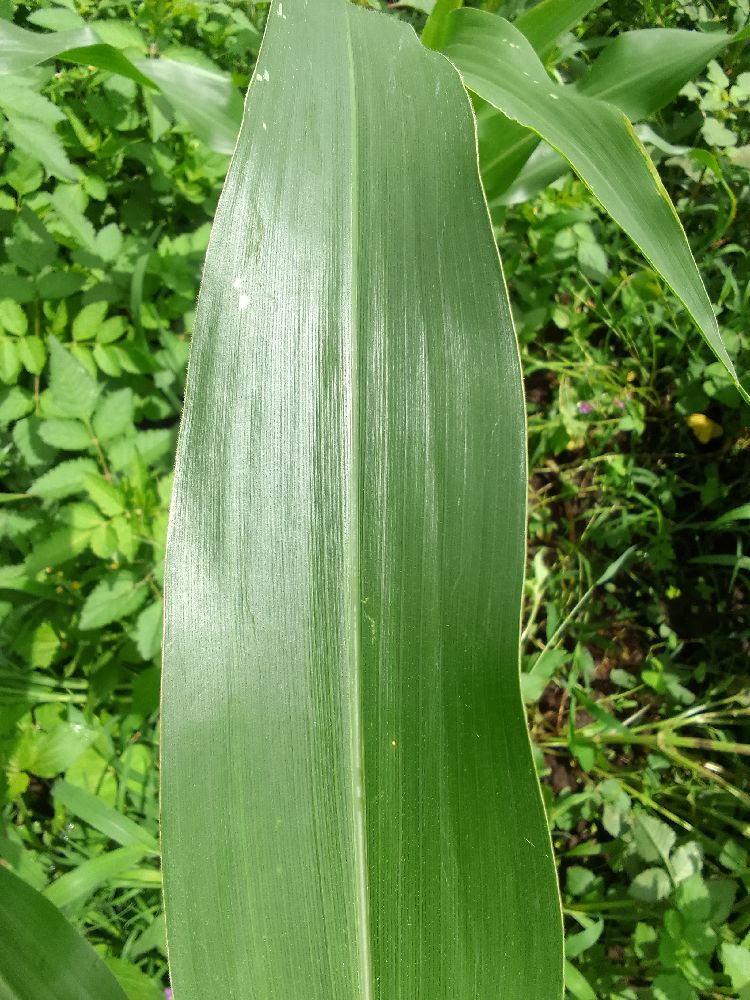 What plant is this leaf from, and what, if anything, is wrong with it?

maize, healthy
